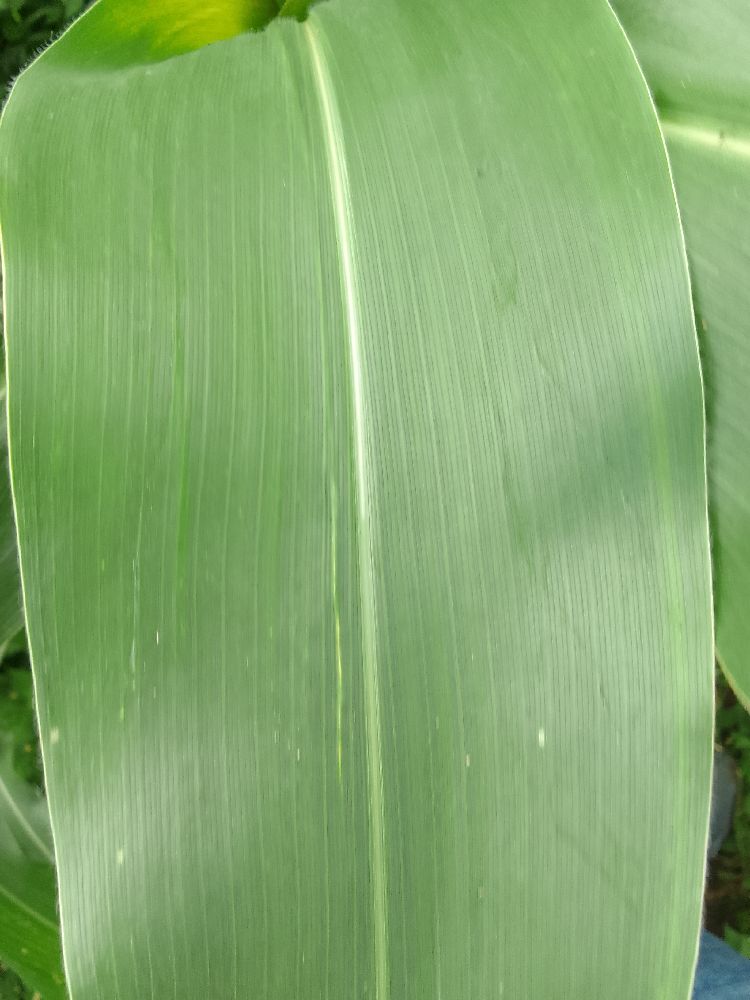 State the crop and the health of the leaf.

maize, healthy
